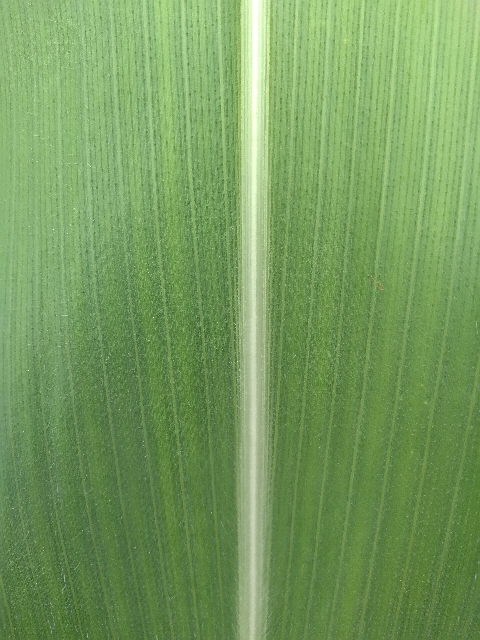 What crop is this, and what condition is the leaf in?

maize, healthy
